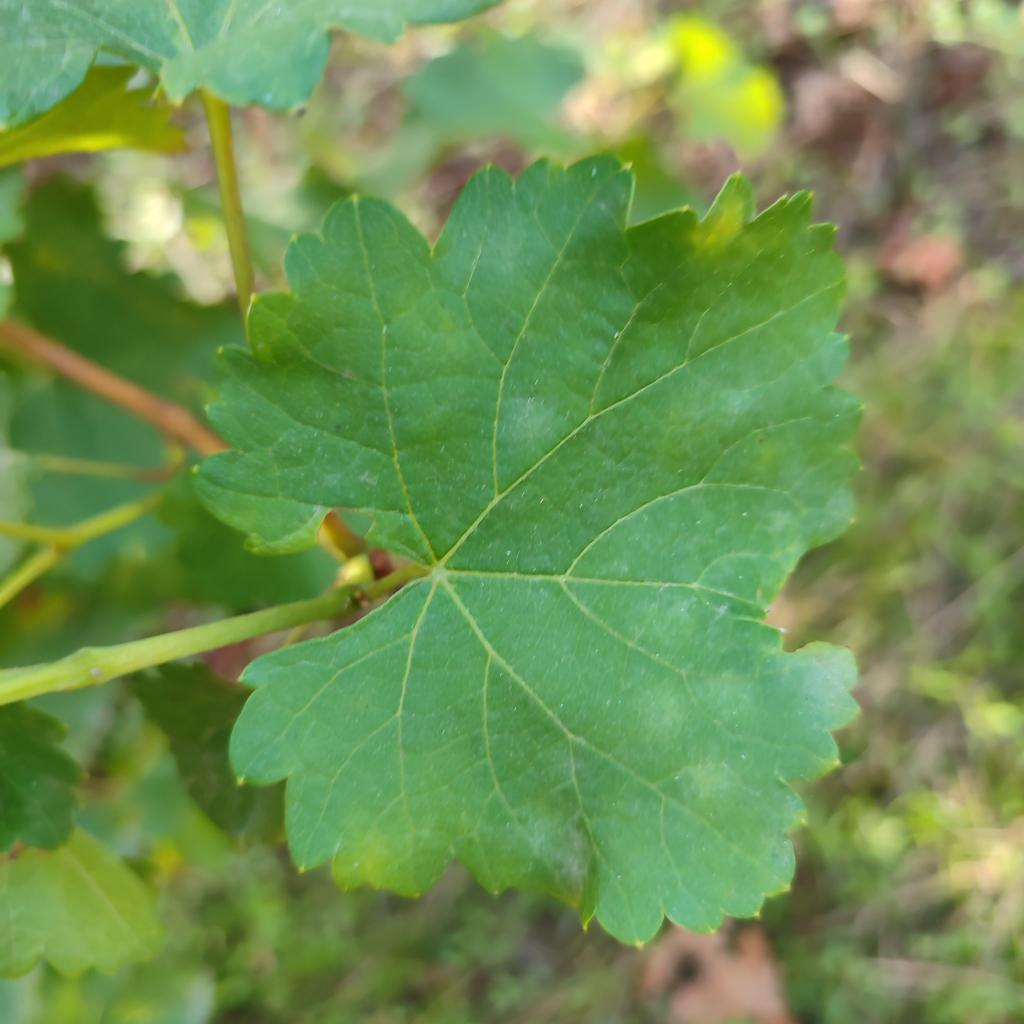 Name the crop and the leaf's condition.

grapevine, powdery mildew
